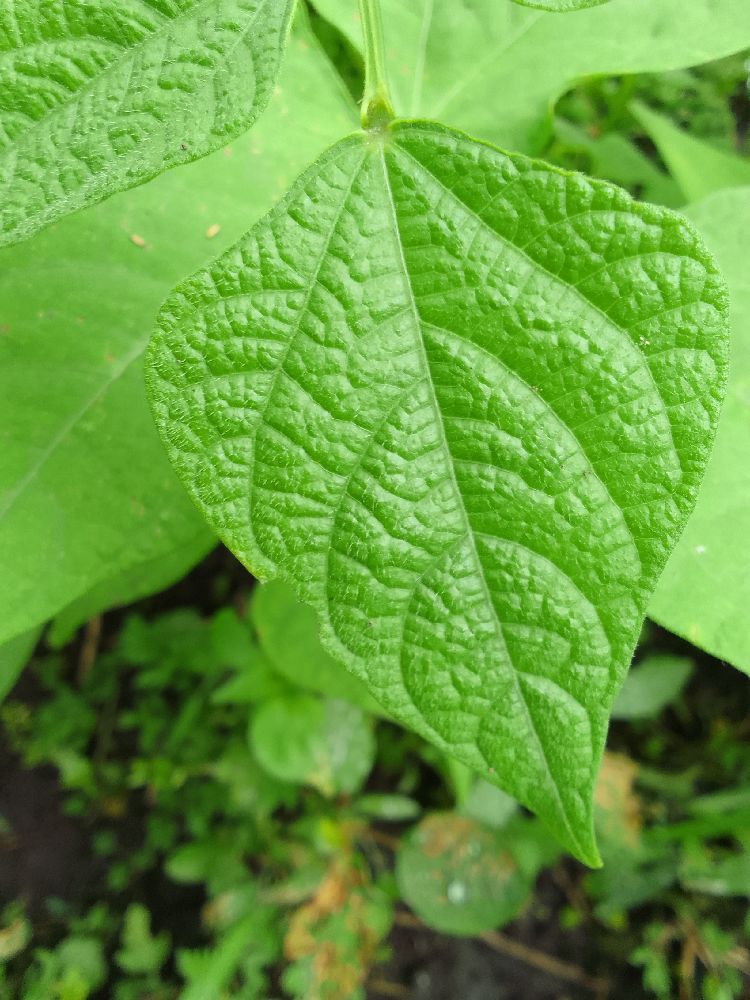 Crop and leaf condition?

common bean, healthy
